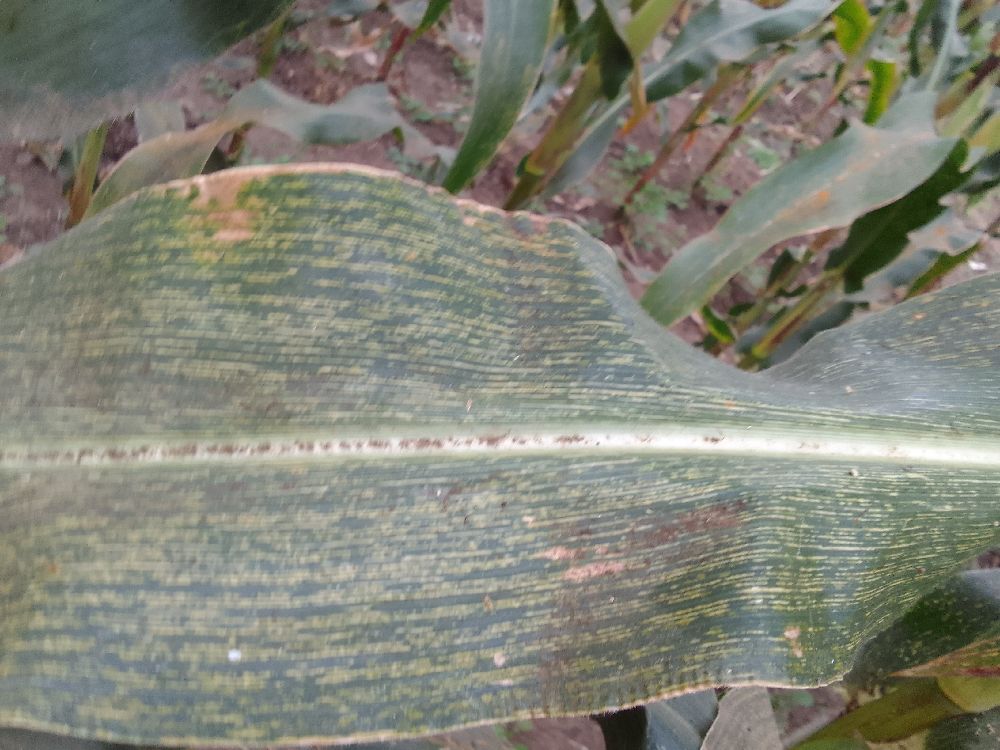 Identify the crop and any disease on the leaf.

maize, maize streak virus
